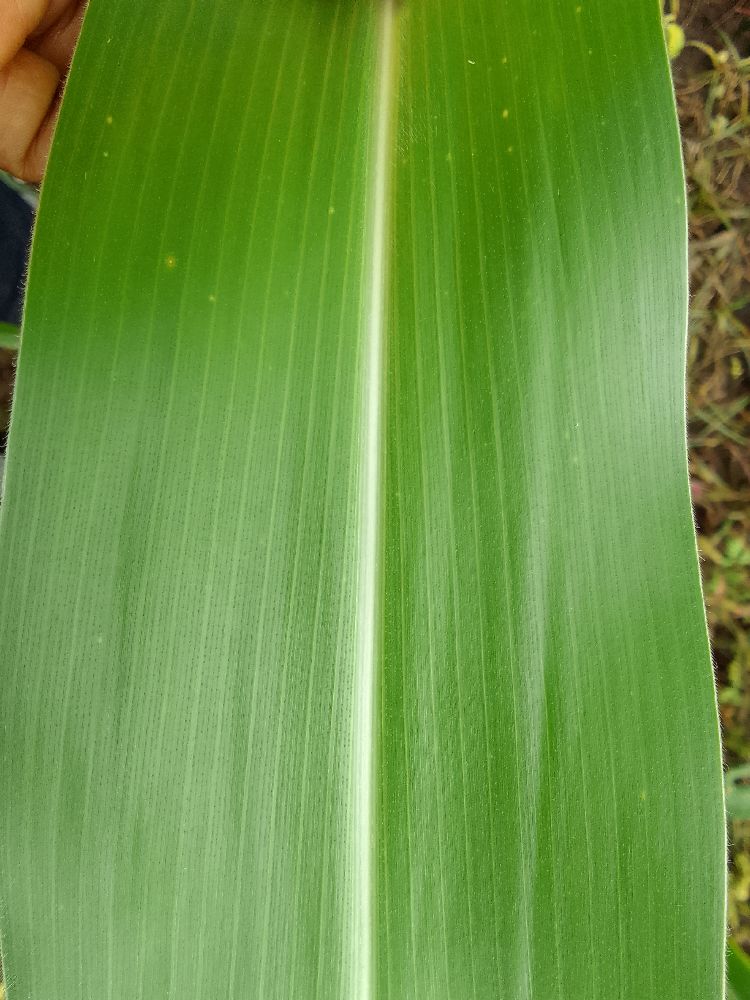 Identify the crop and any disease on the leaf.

maize, healthy
